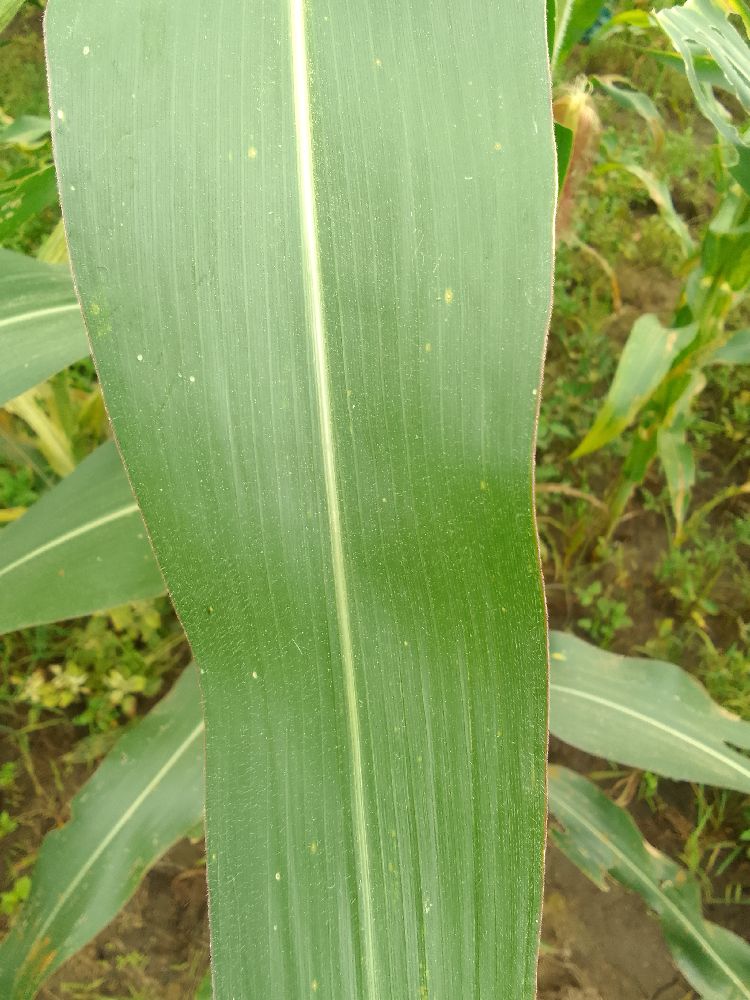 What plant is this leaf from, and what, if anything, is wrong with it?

maize, healthy
